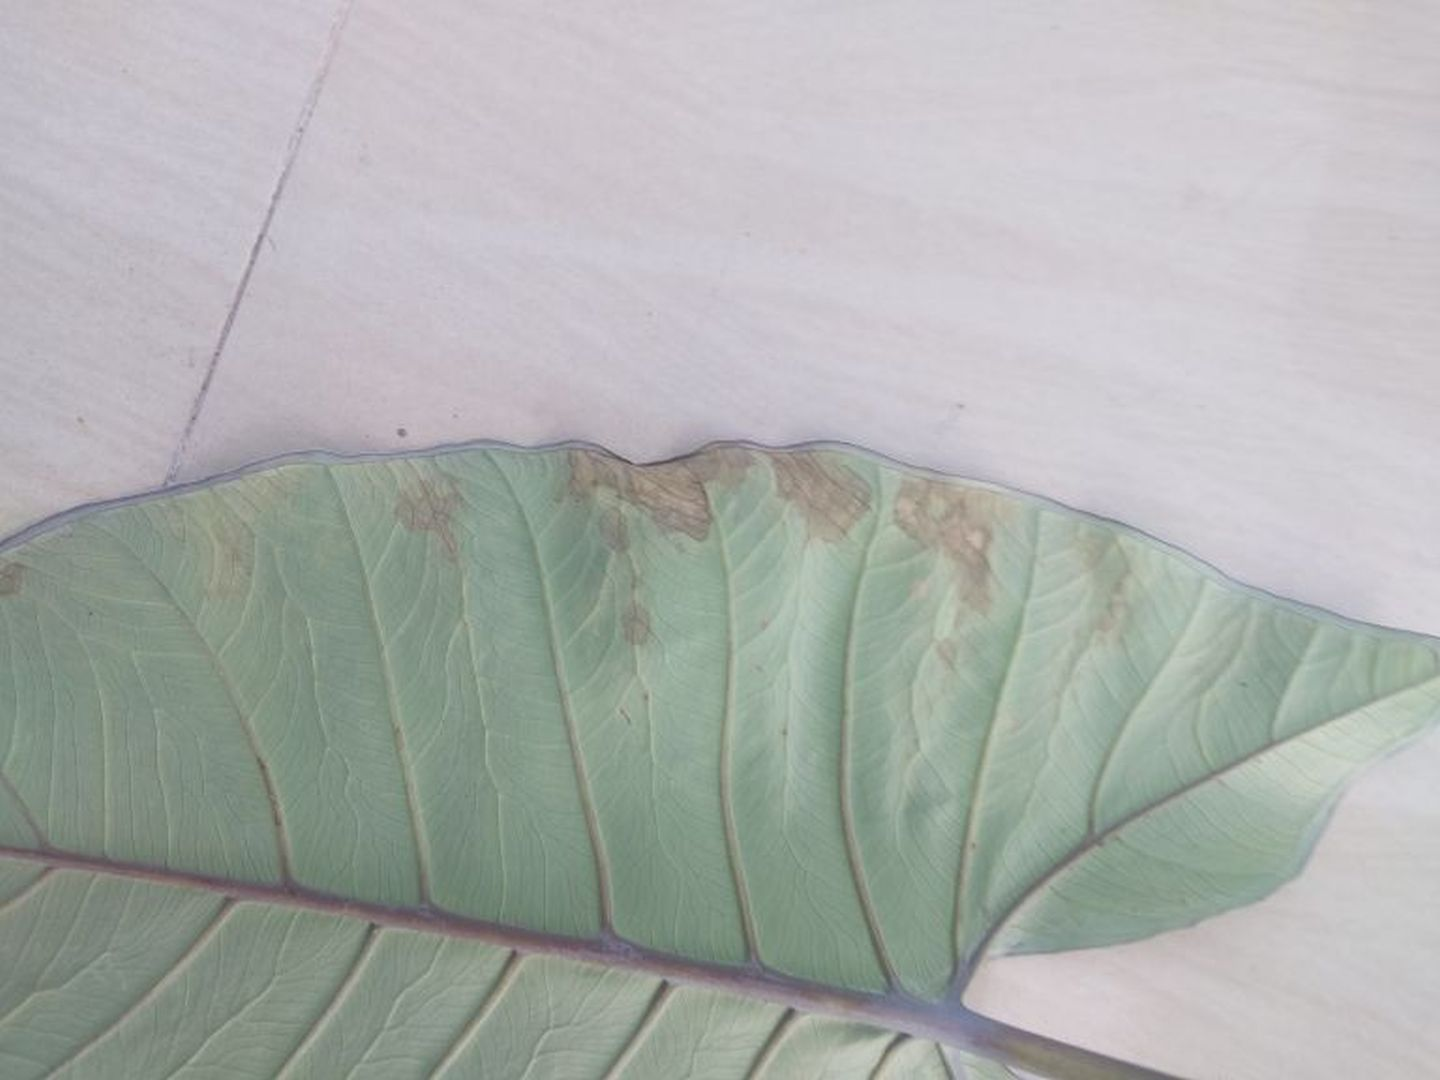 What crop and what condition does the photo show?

taro, leaf blight
